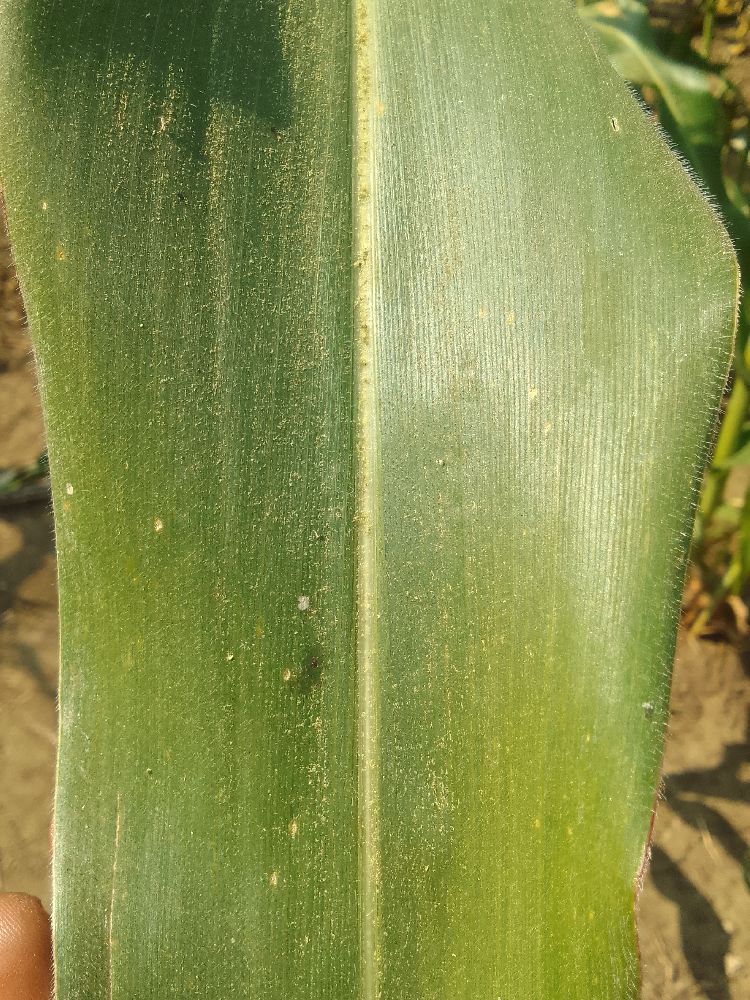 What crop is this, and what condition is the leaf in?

maize, healthy
